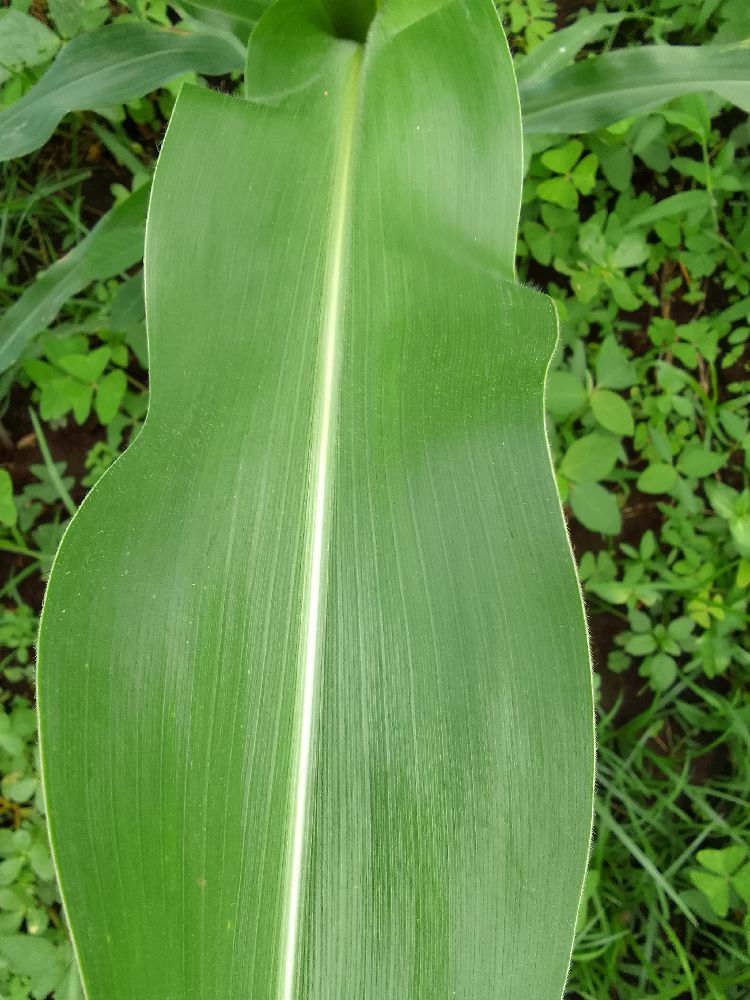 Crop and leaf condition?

maize, healthy
